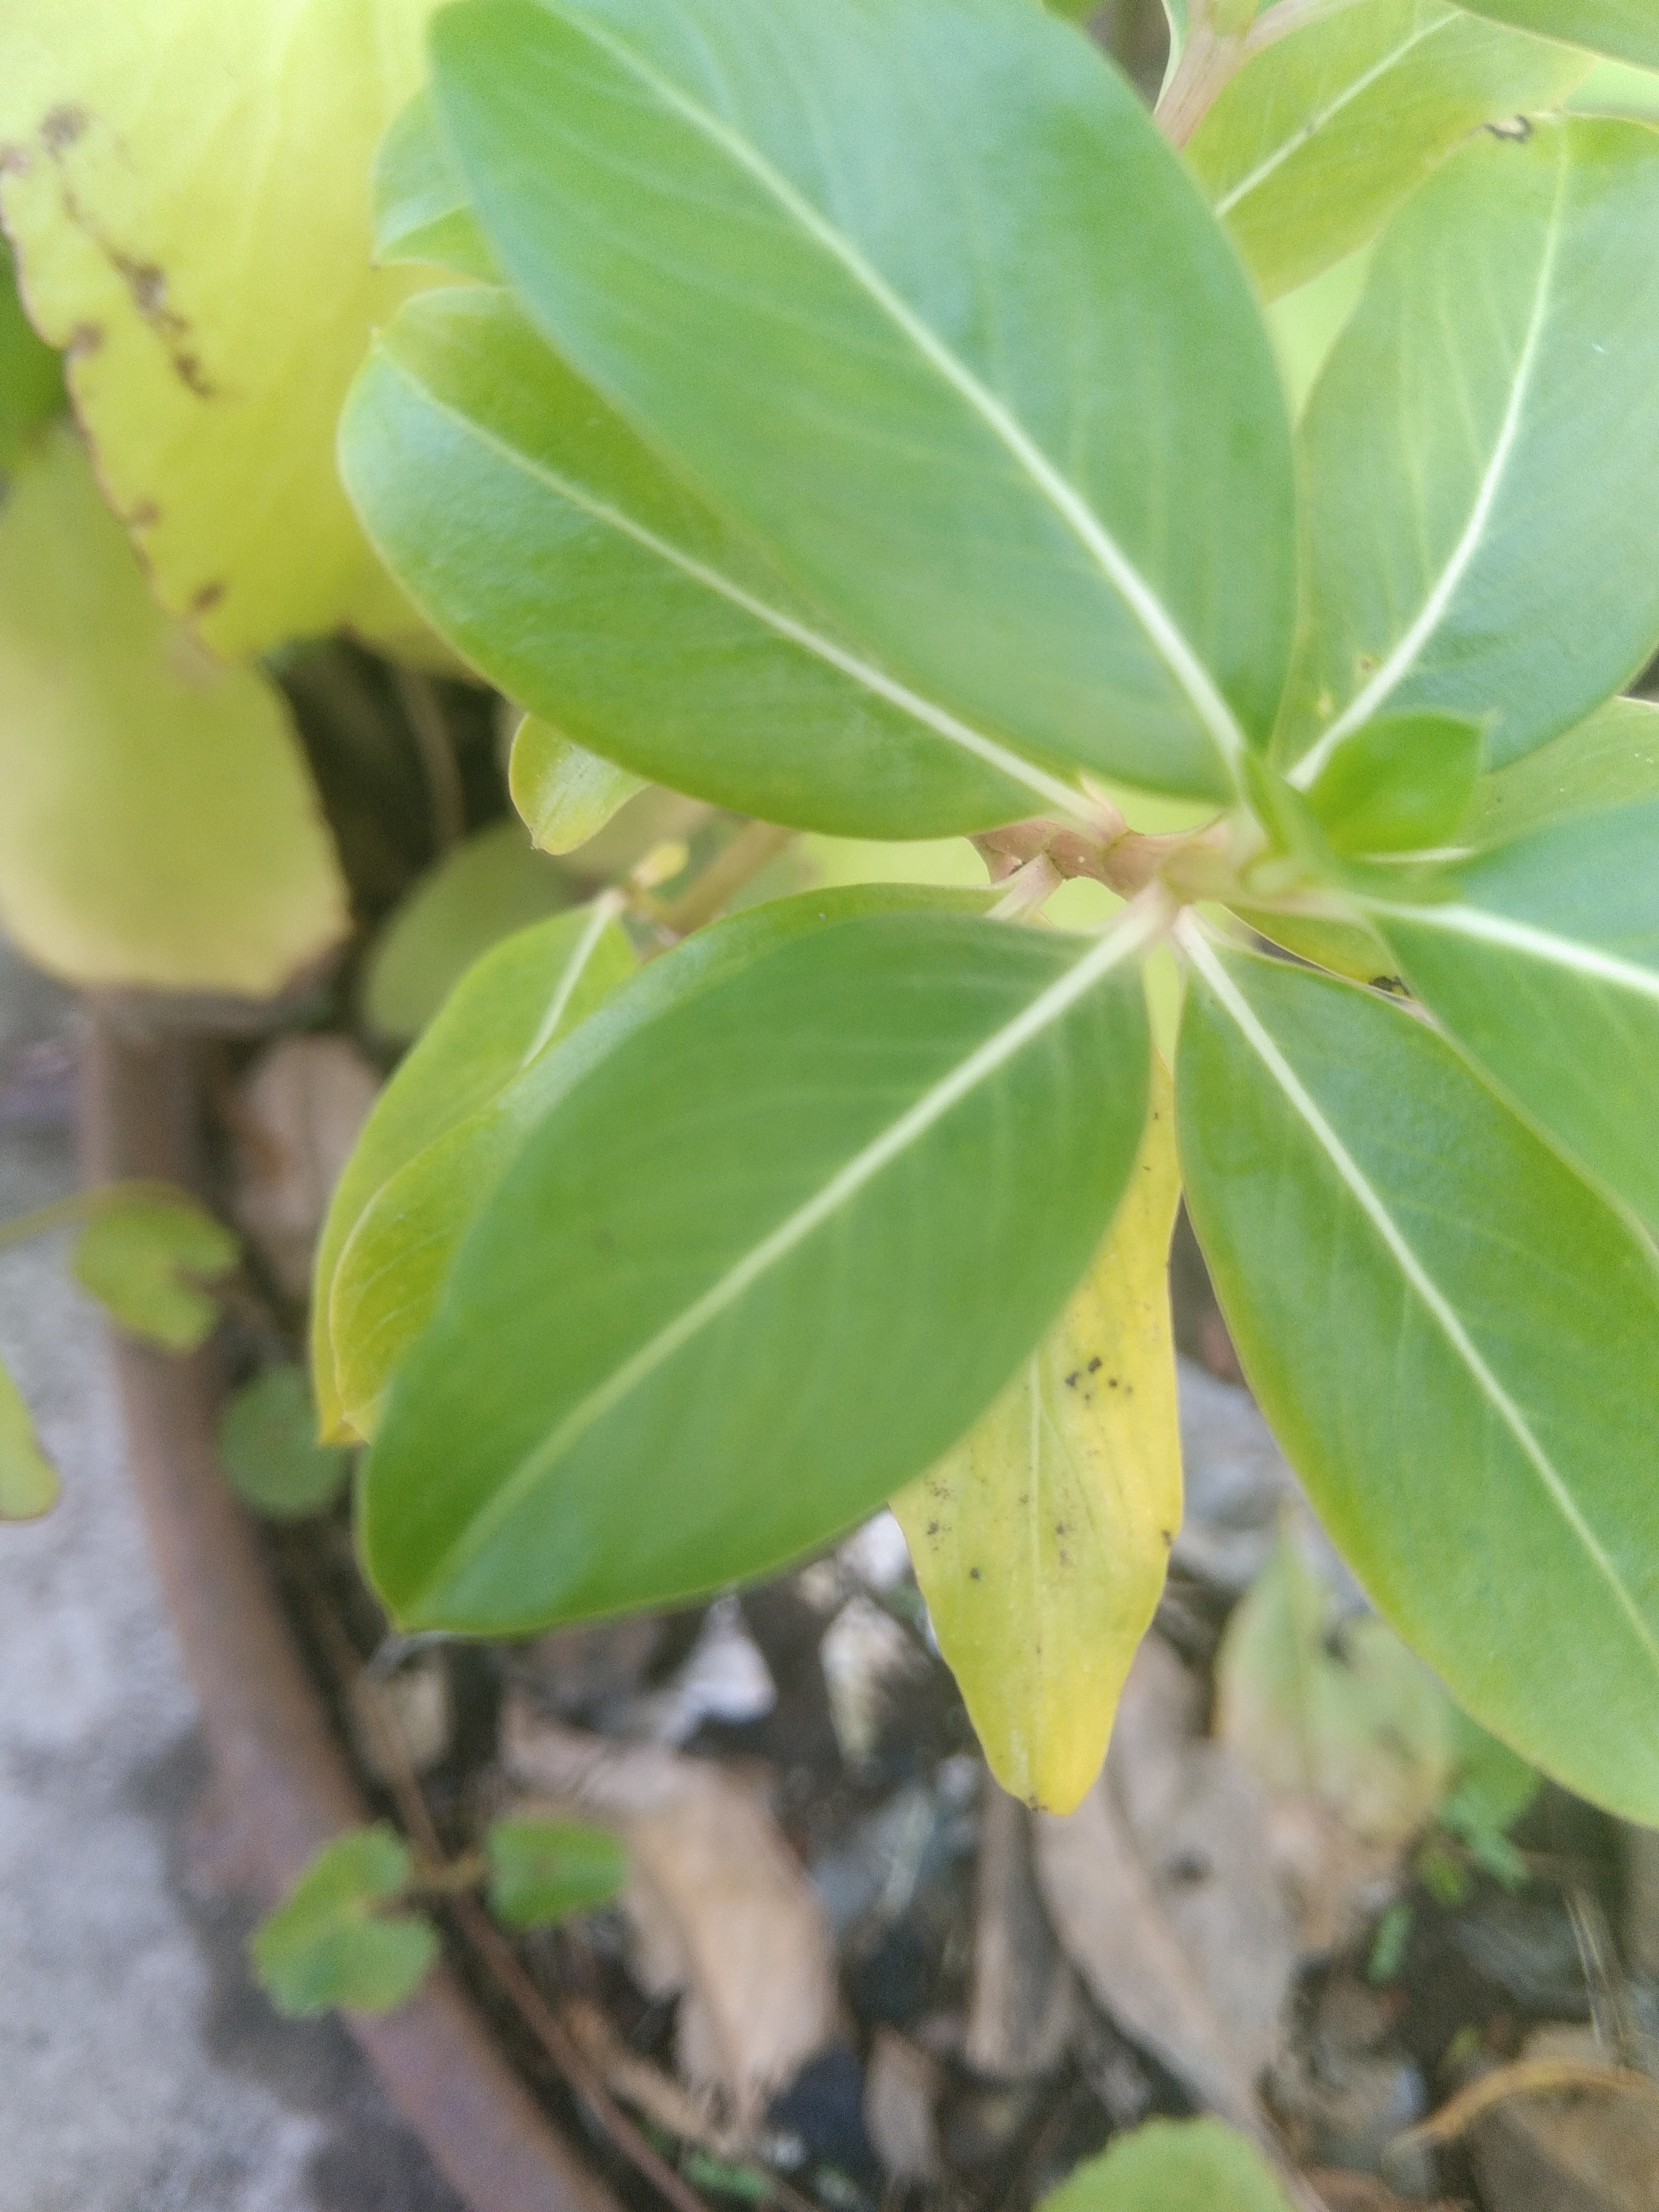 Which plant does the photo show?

rose periwinkle
